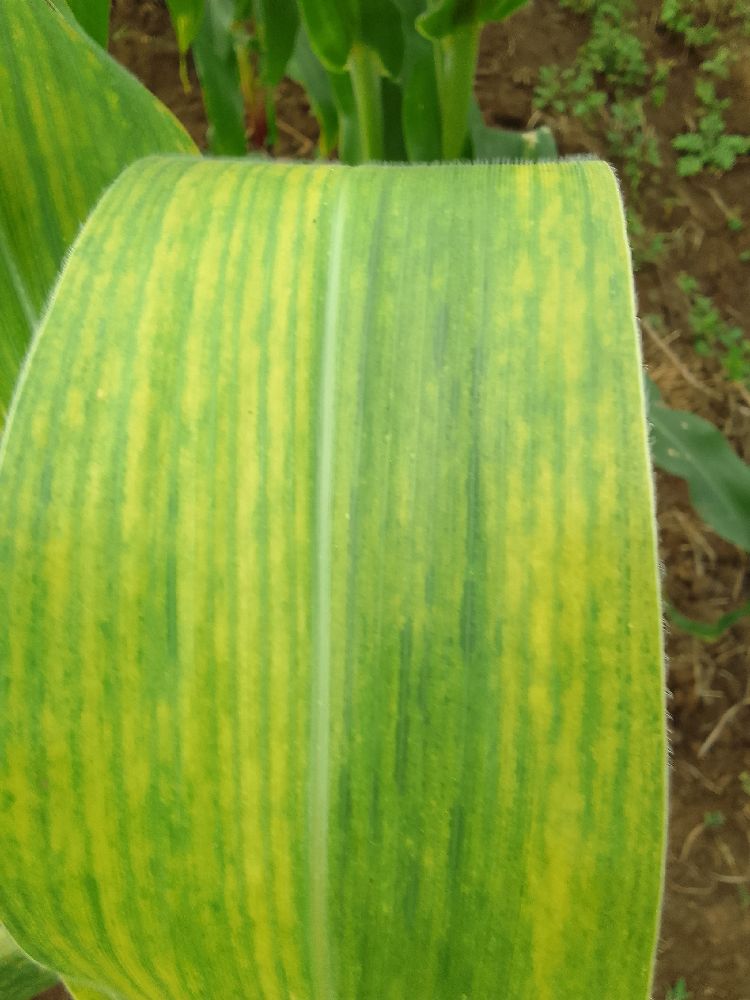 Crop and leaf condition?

maize, maize lethal necrosis
